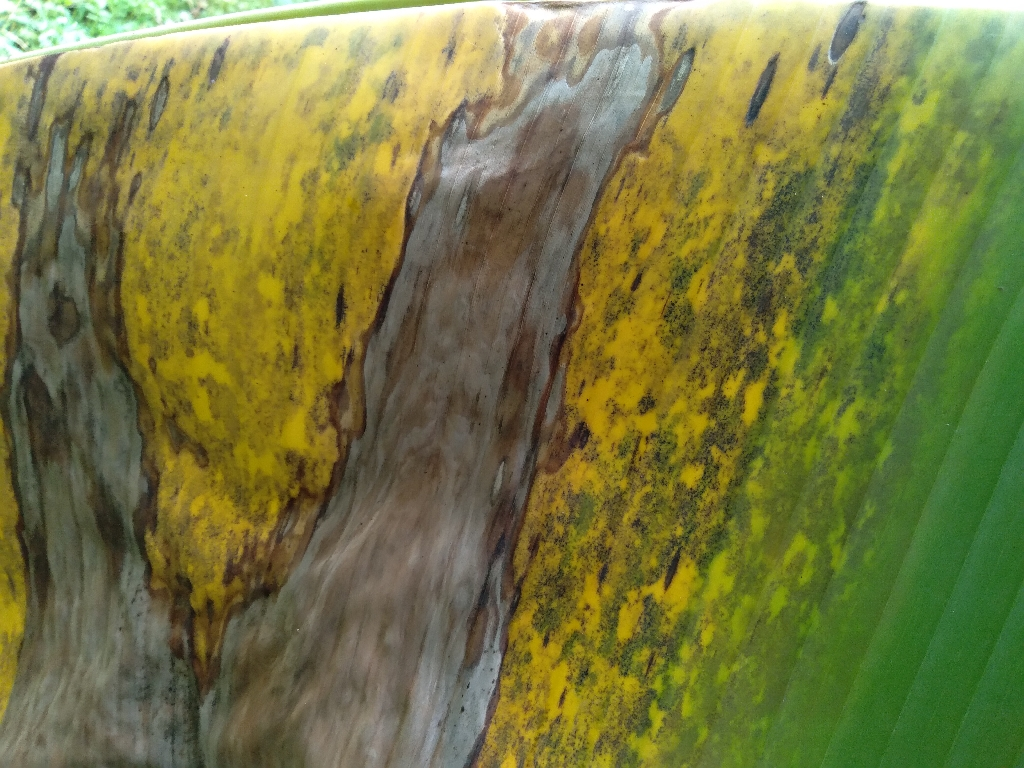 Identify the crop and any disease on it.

banana, black sigatoka
